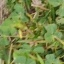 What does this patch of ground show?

unstructured weed
